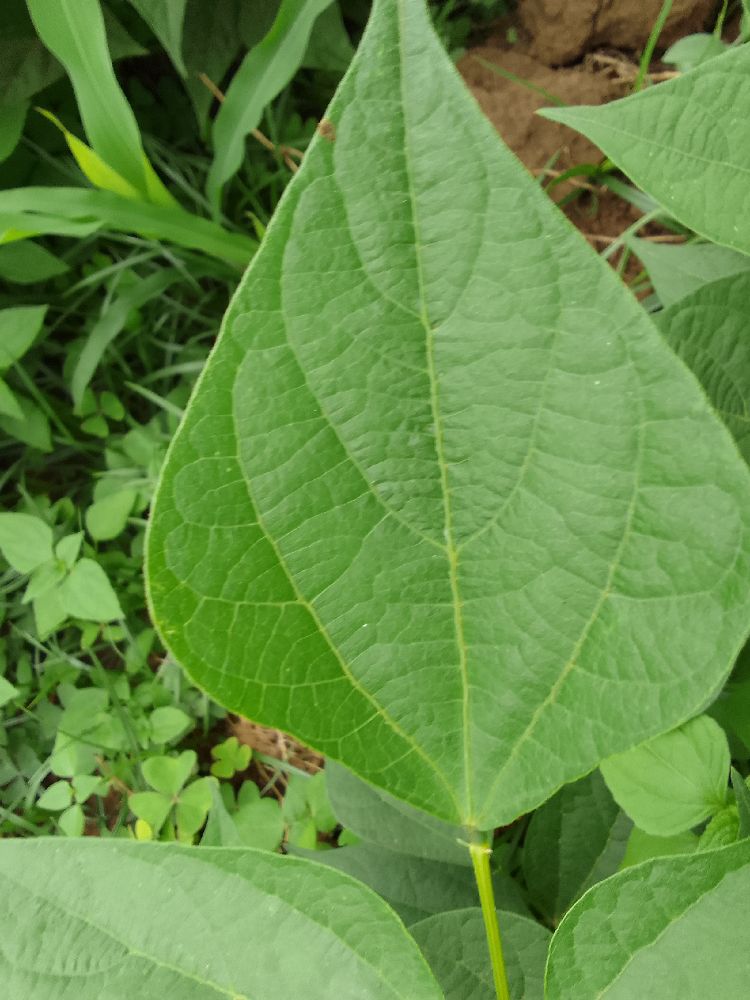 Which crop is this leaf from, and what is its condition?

common bean, healthy
